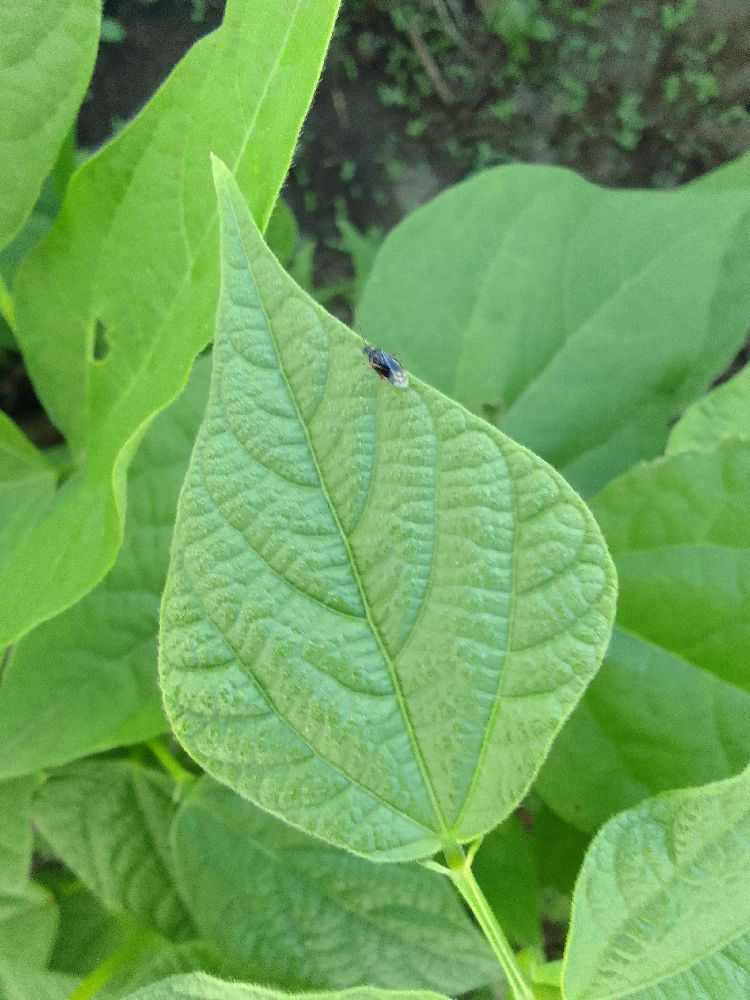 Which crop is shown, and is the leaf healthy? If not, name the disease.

common bean, healthy
